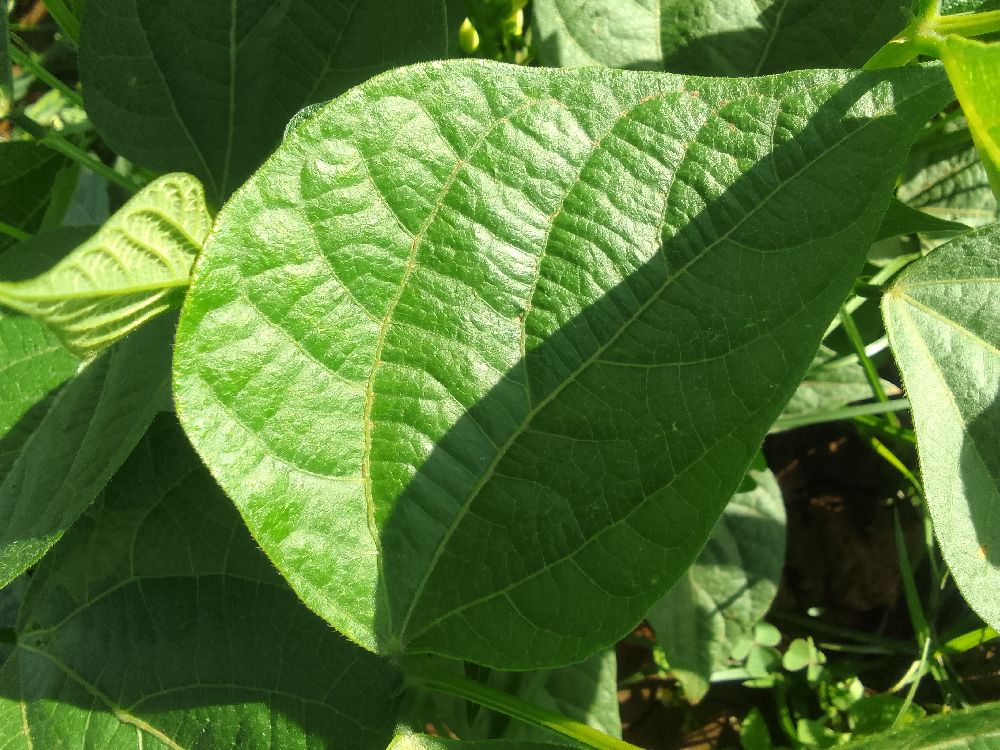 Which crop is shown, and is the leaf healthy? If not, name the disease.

common bean, healthy
